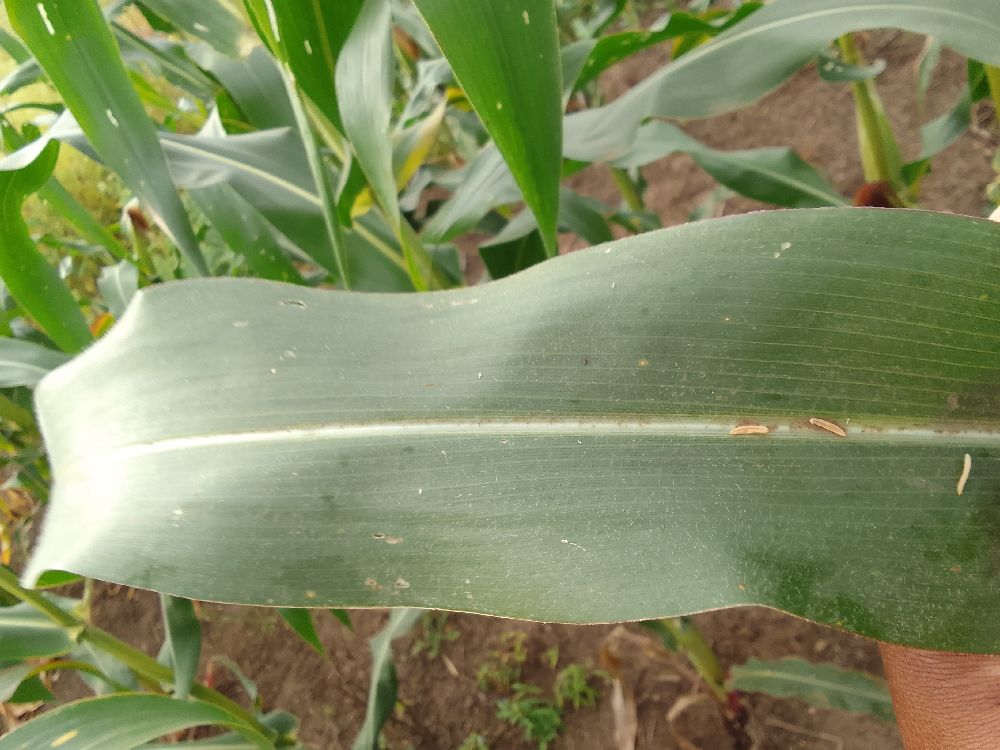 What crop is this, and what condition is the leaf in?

maize, healthy
